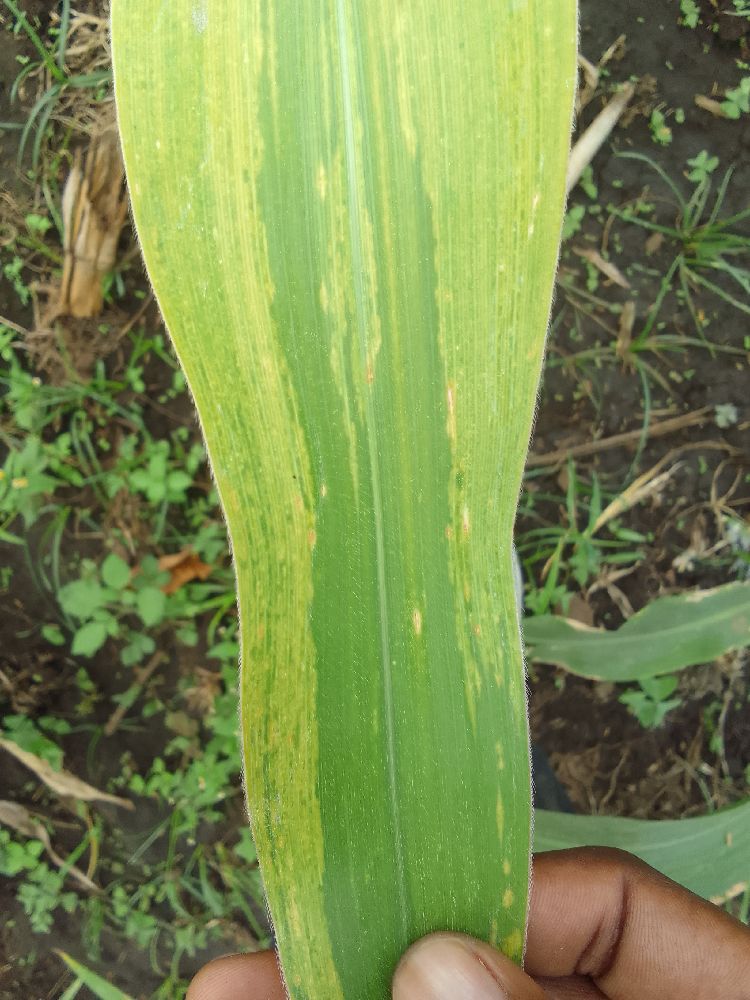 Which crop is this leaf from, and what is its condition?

maize, maize lethal necrosis
